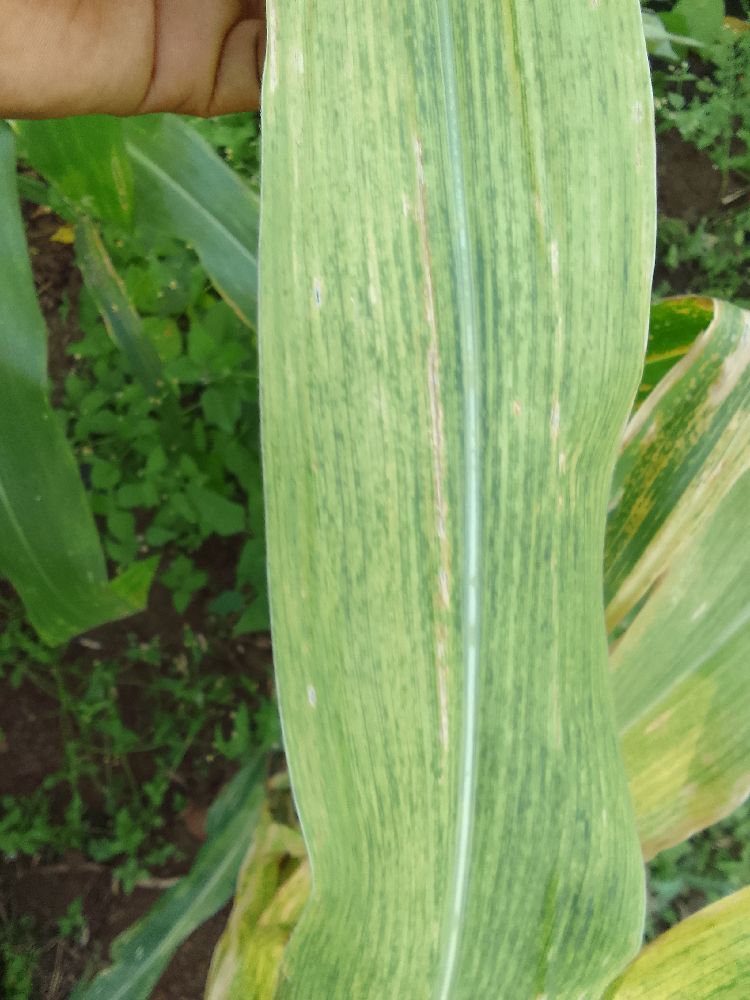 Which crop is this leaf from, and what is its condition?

maize, maize lethal necrosis
